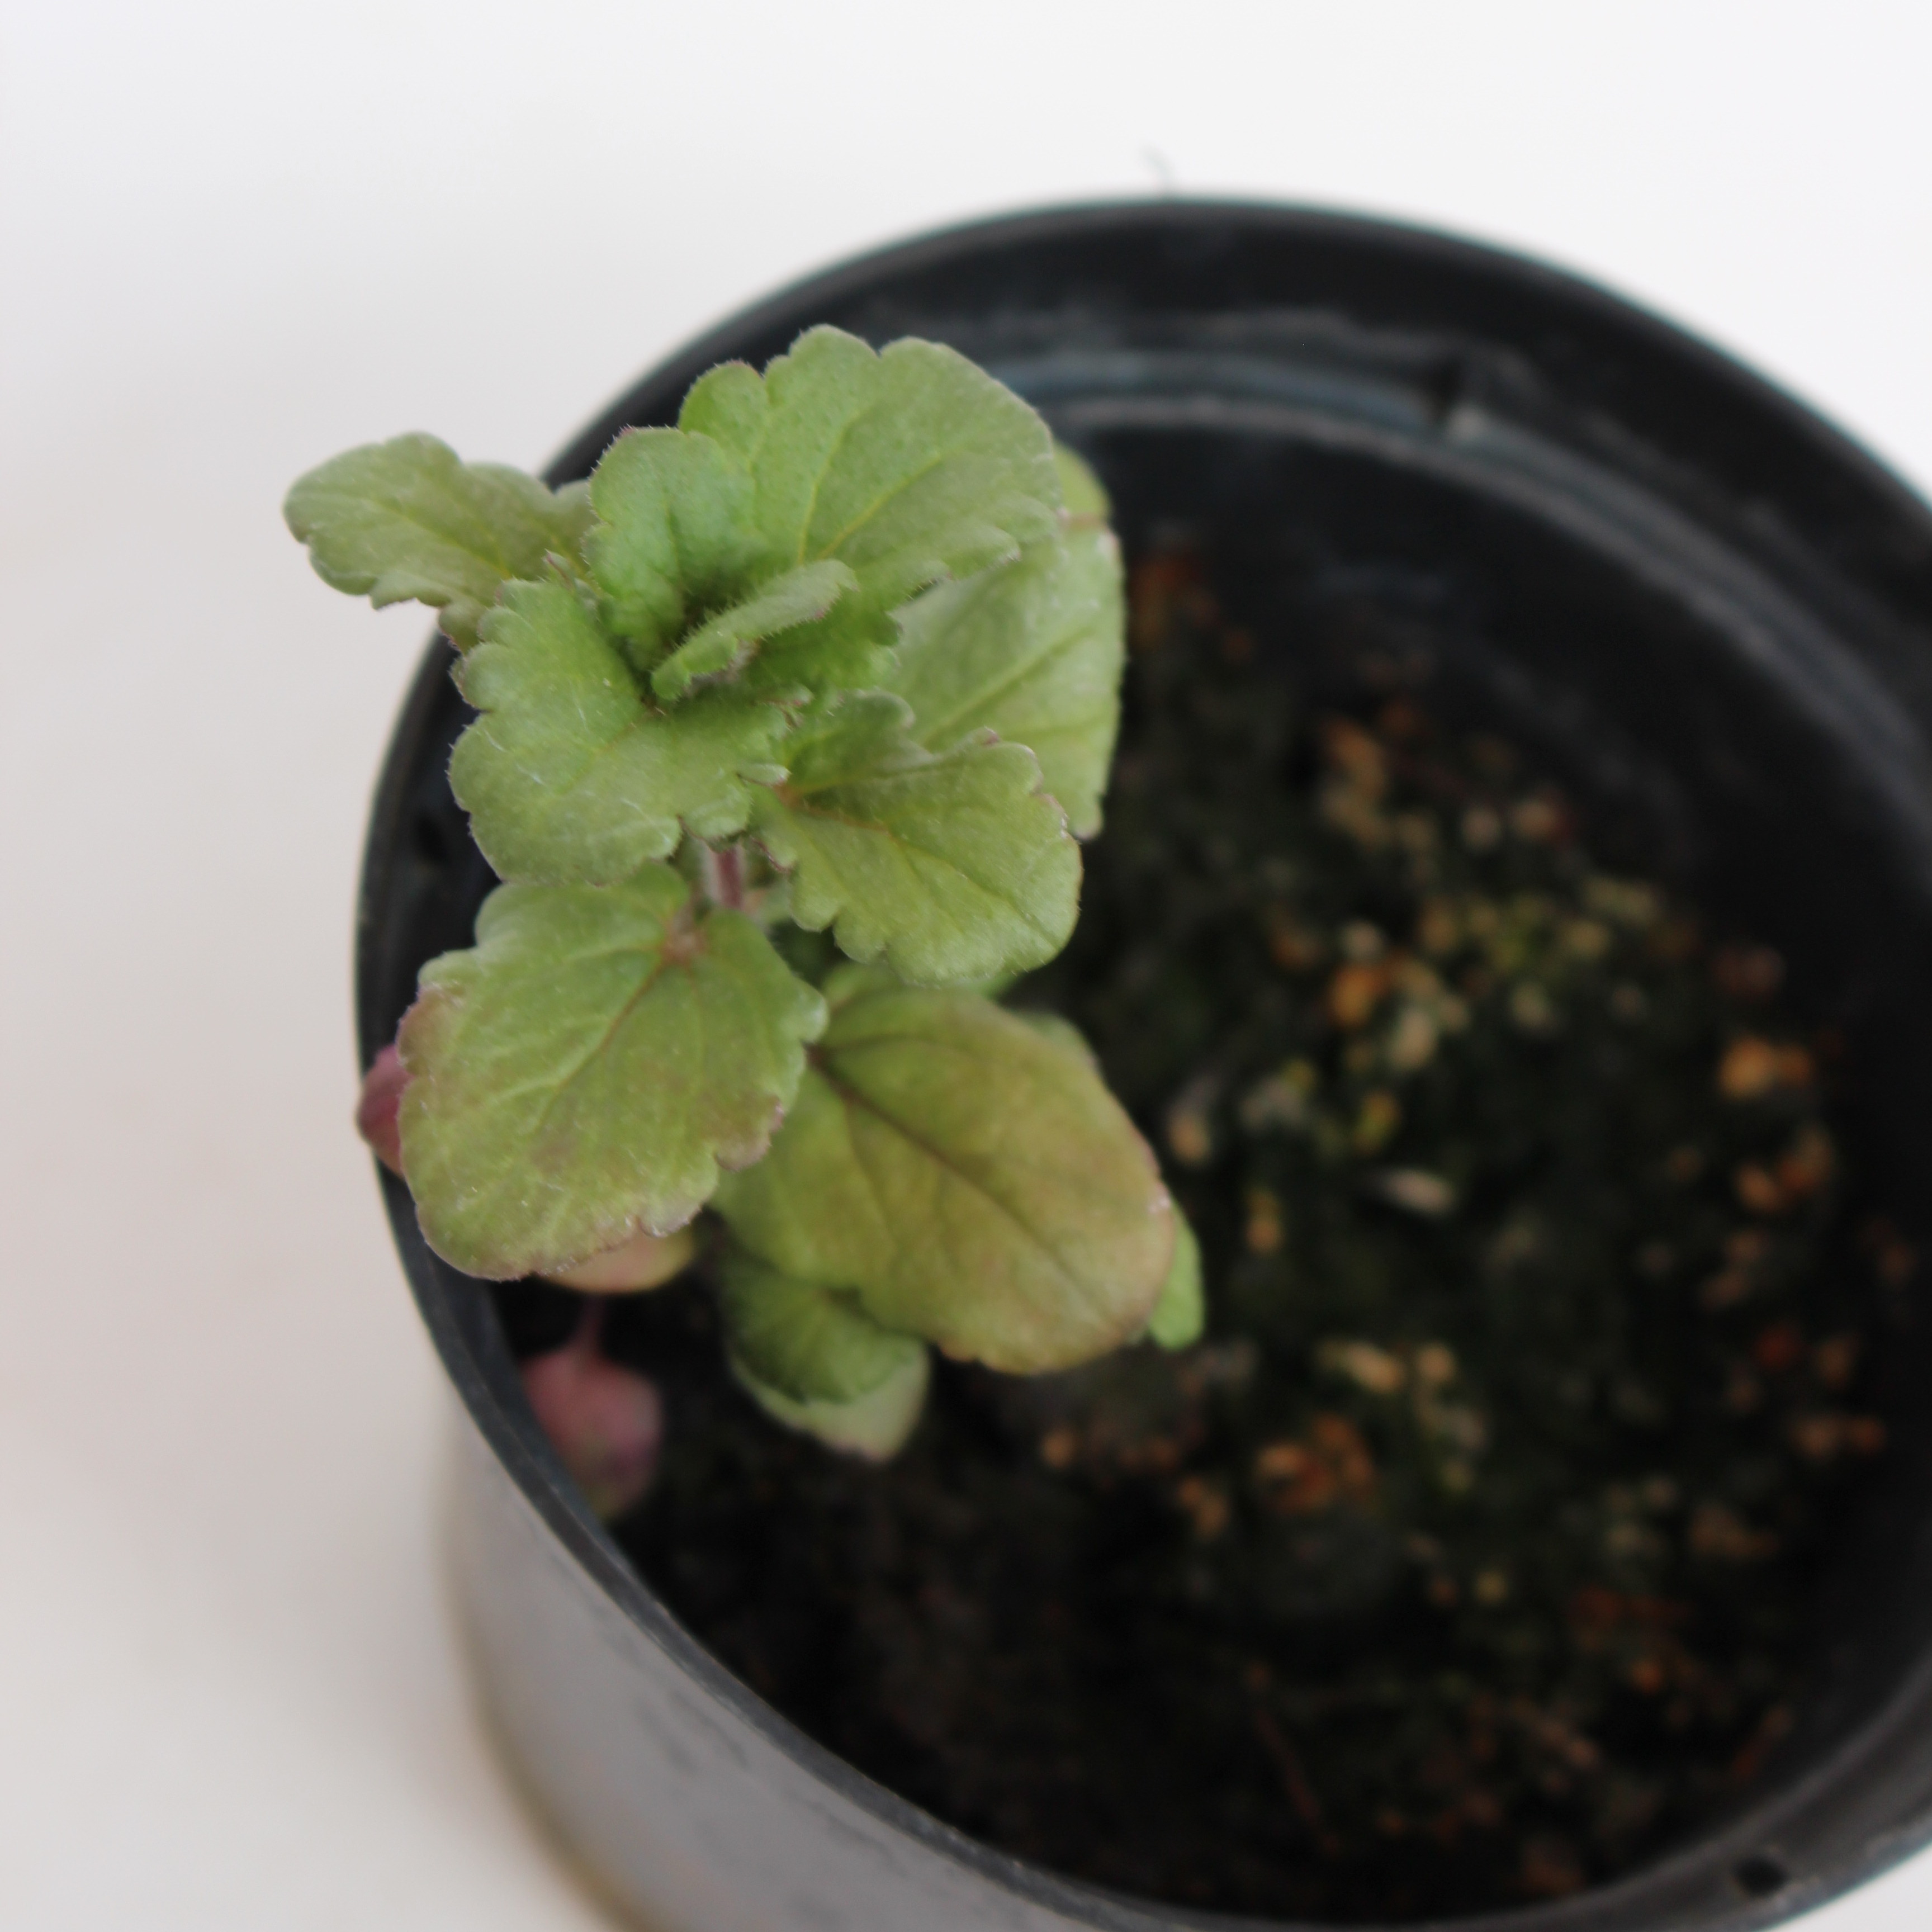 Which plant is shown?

Veronica persica
